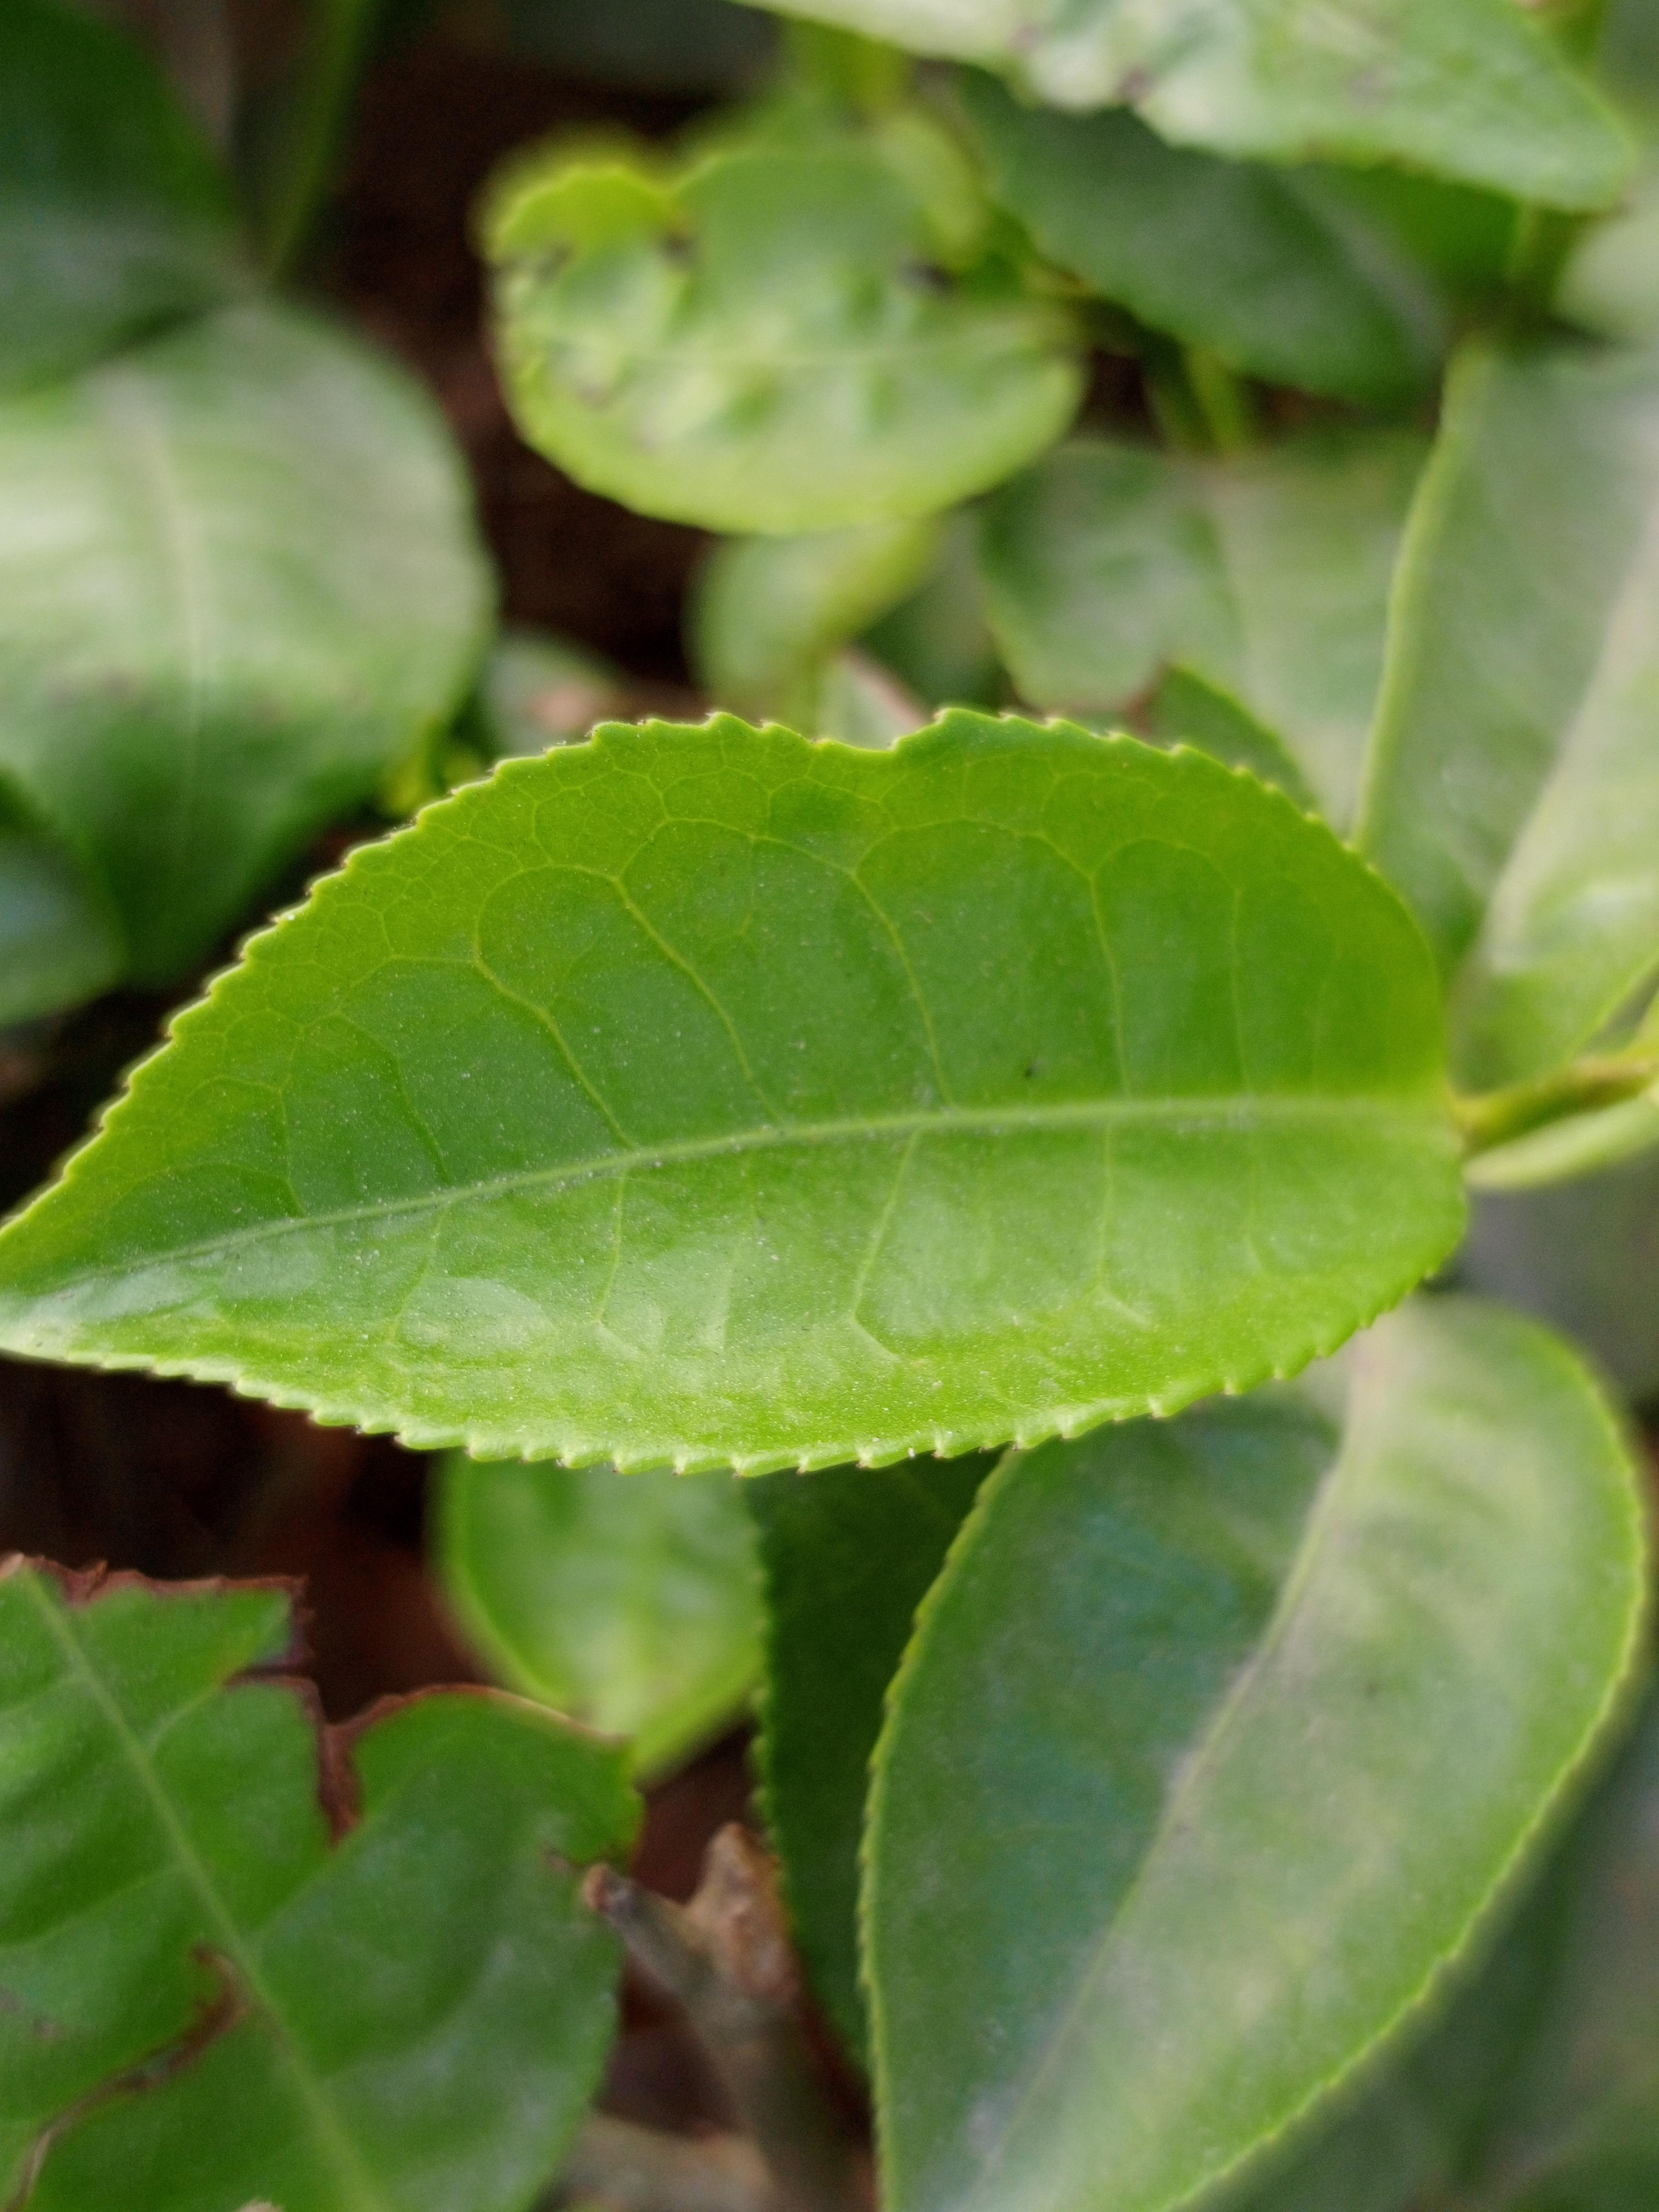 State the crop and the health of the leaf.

tea, healthy leaf
